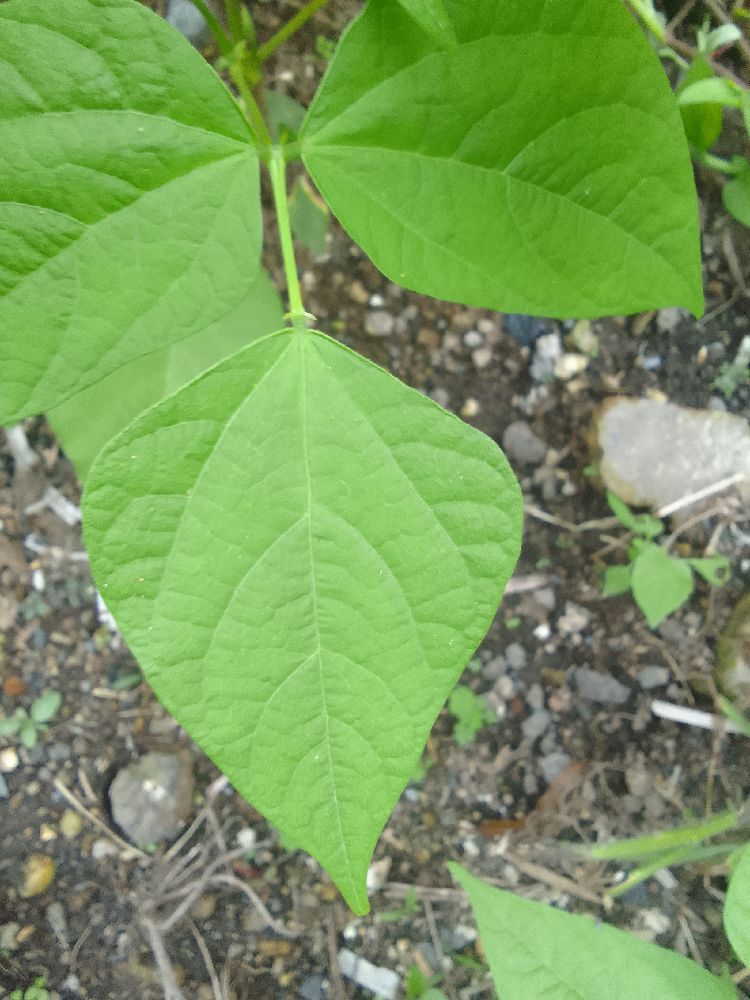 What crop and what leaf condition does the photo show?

common bean, healthy
